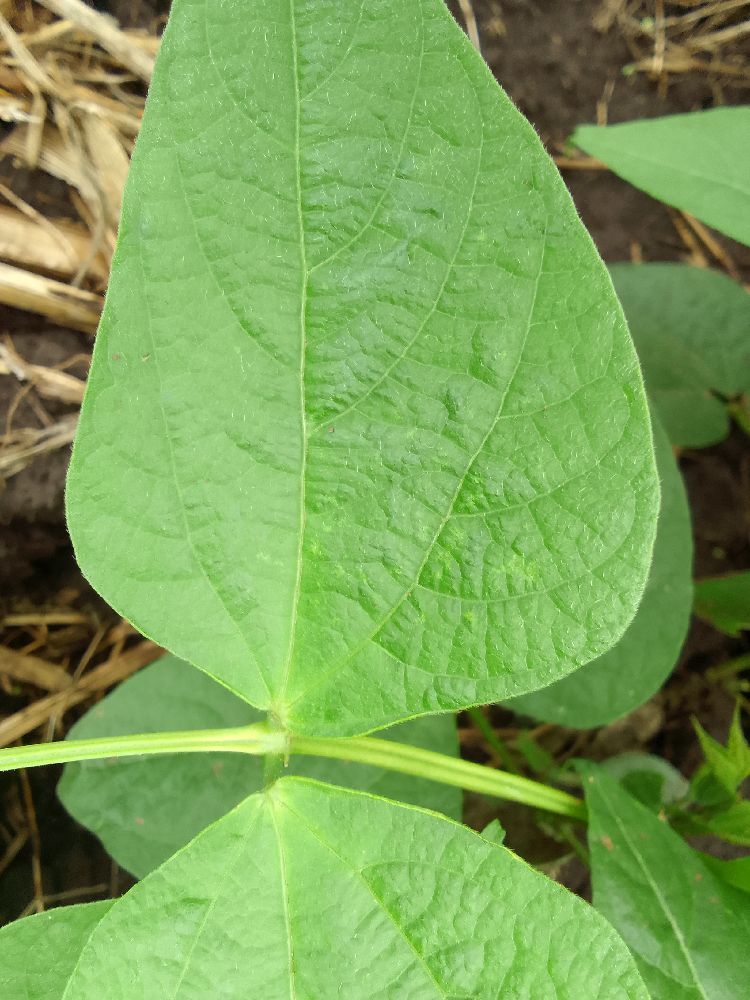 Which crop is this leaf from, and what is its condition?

common bean, healthy
